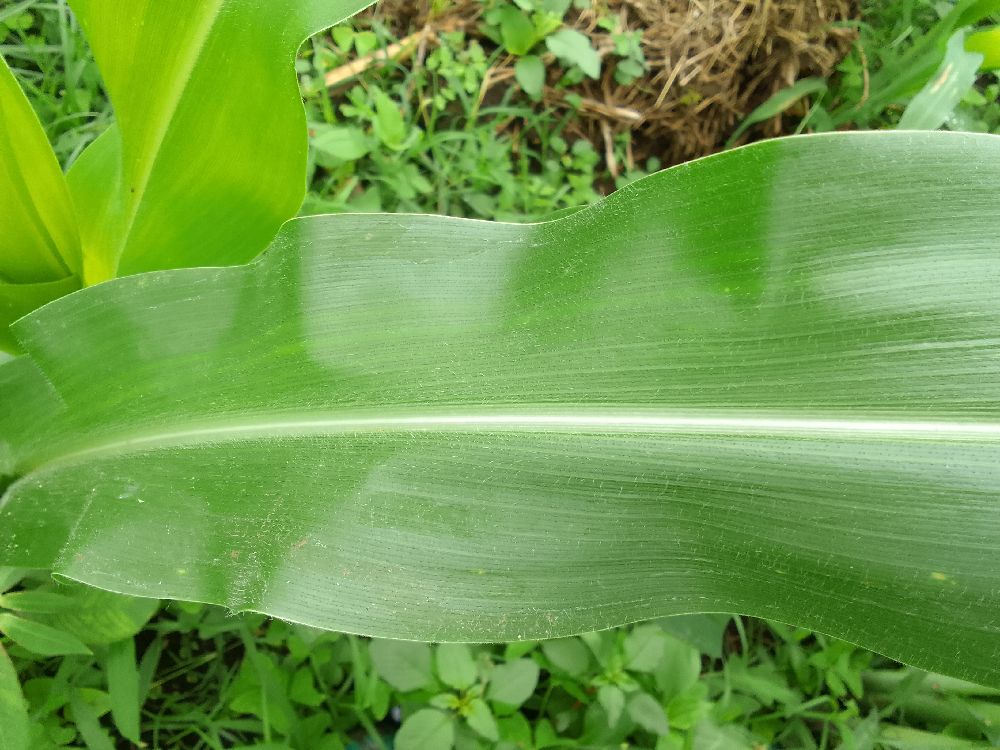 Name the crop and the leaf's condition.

maize, healthy
